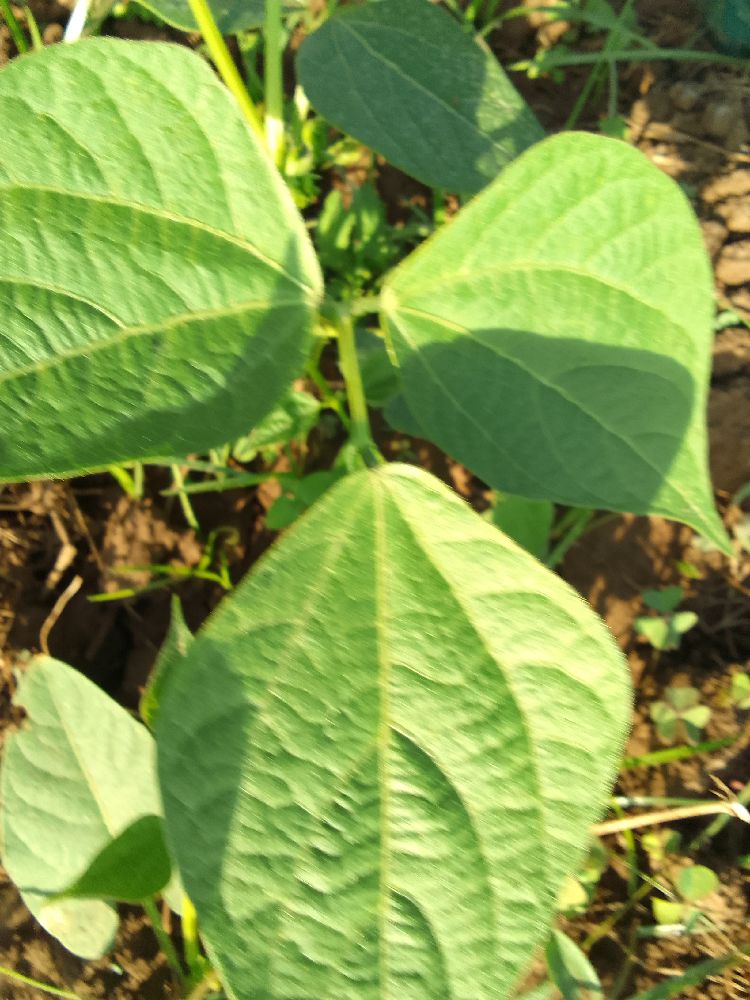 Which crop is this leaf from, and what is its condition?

common bean, healthy
